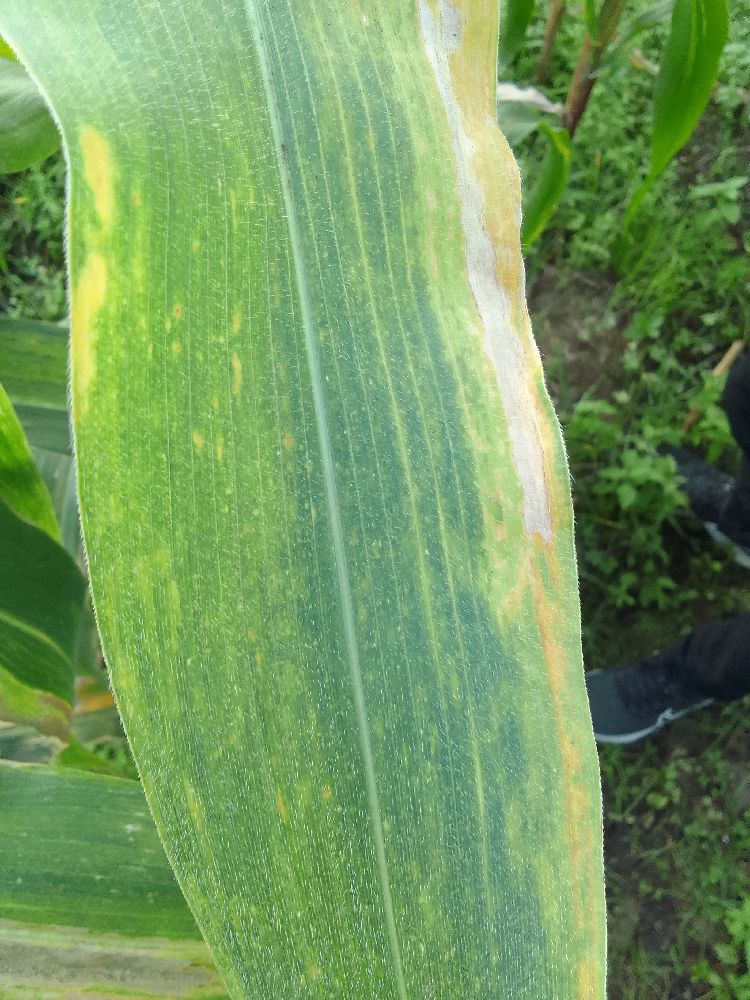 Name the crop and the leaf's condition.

maize, maize lethal necrosis
